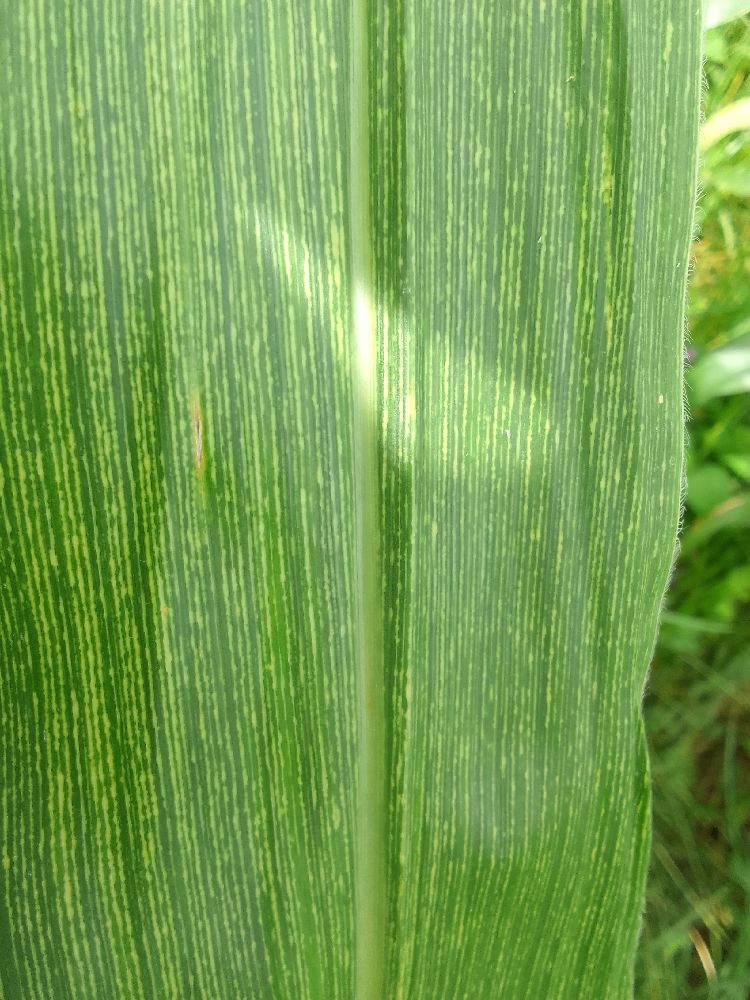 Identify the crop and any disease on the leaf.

maize, maize streak virus
